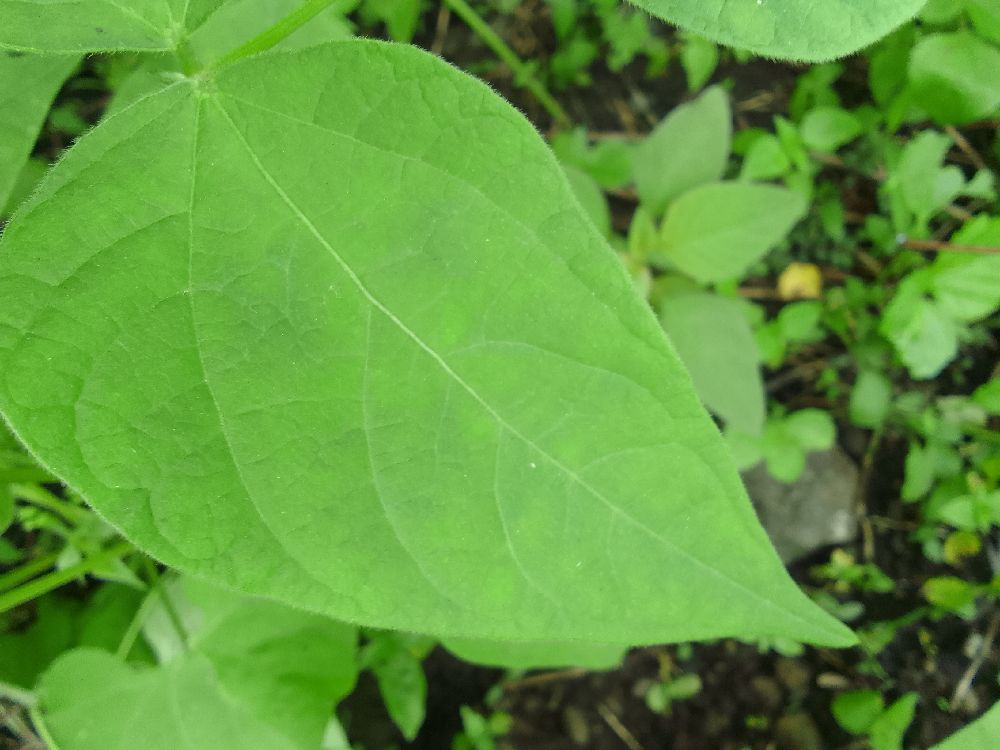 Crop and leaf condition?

common bean, healthy
